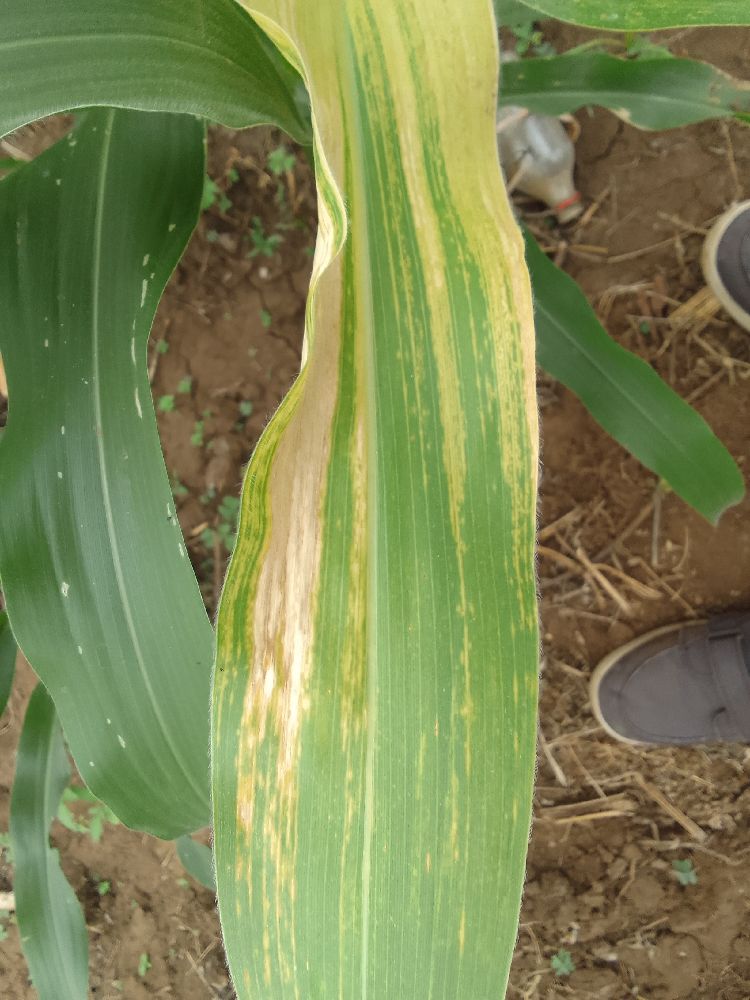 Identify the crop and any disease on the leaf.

maize, maize lethal necrosis
